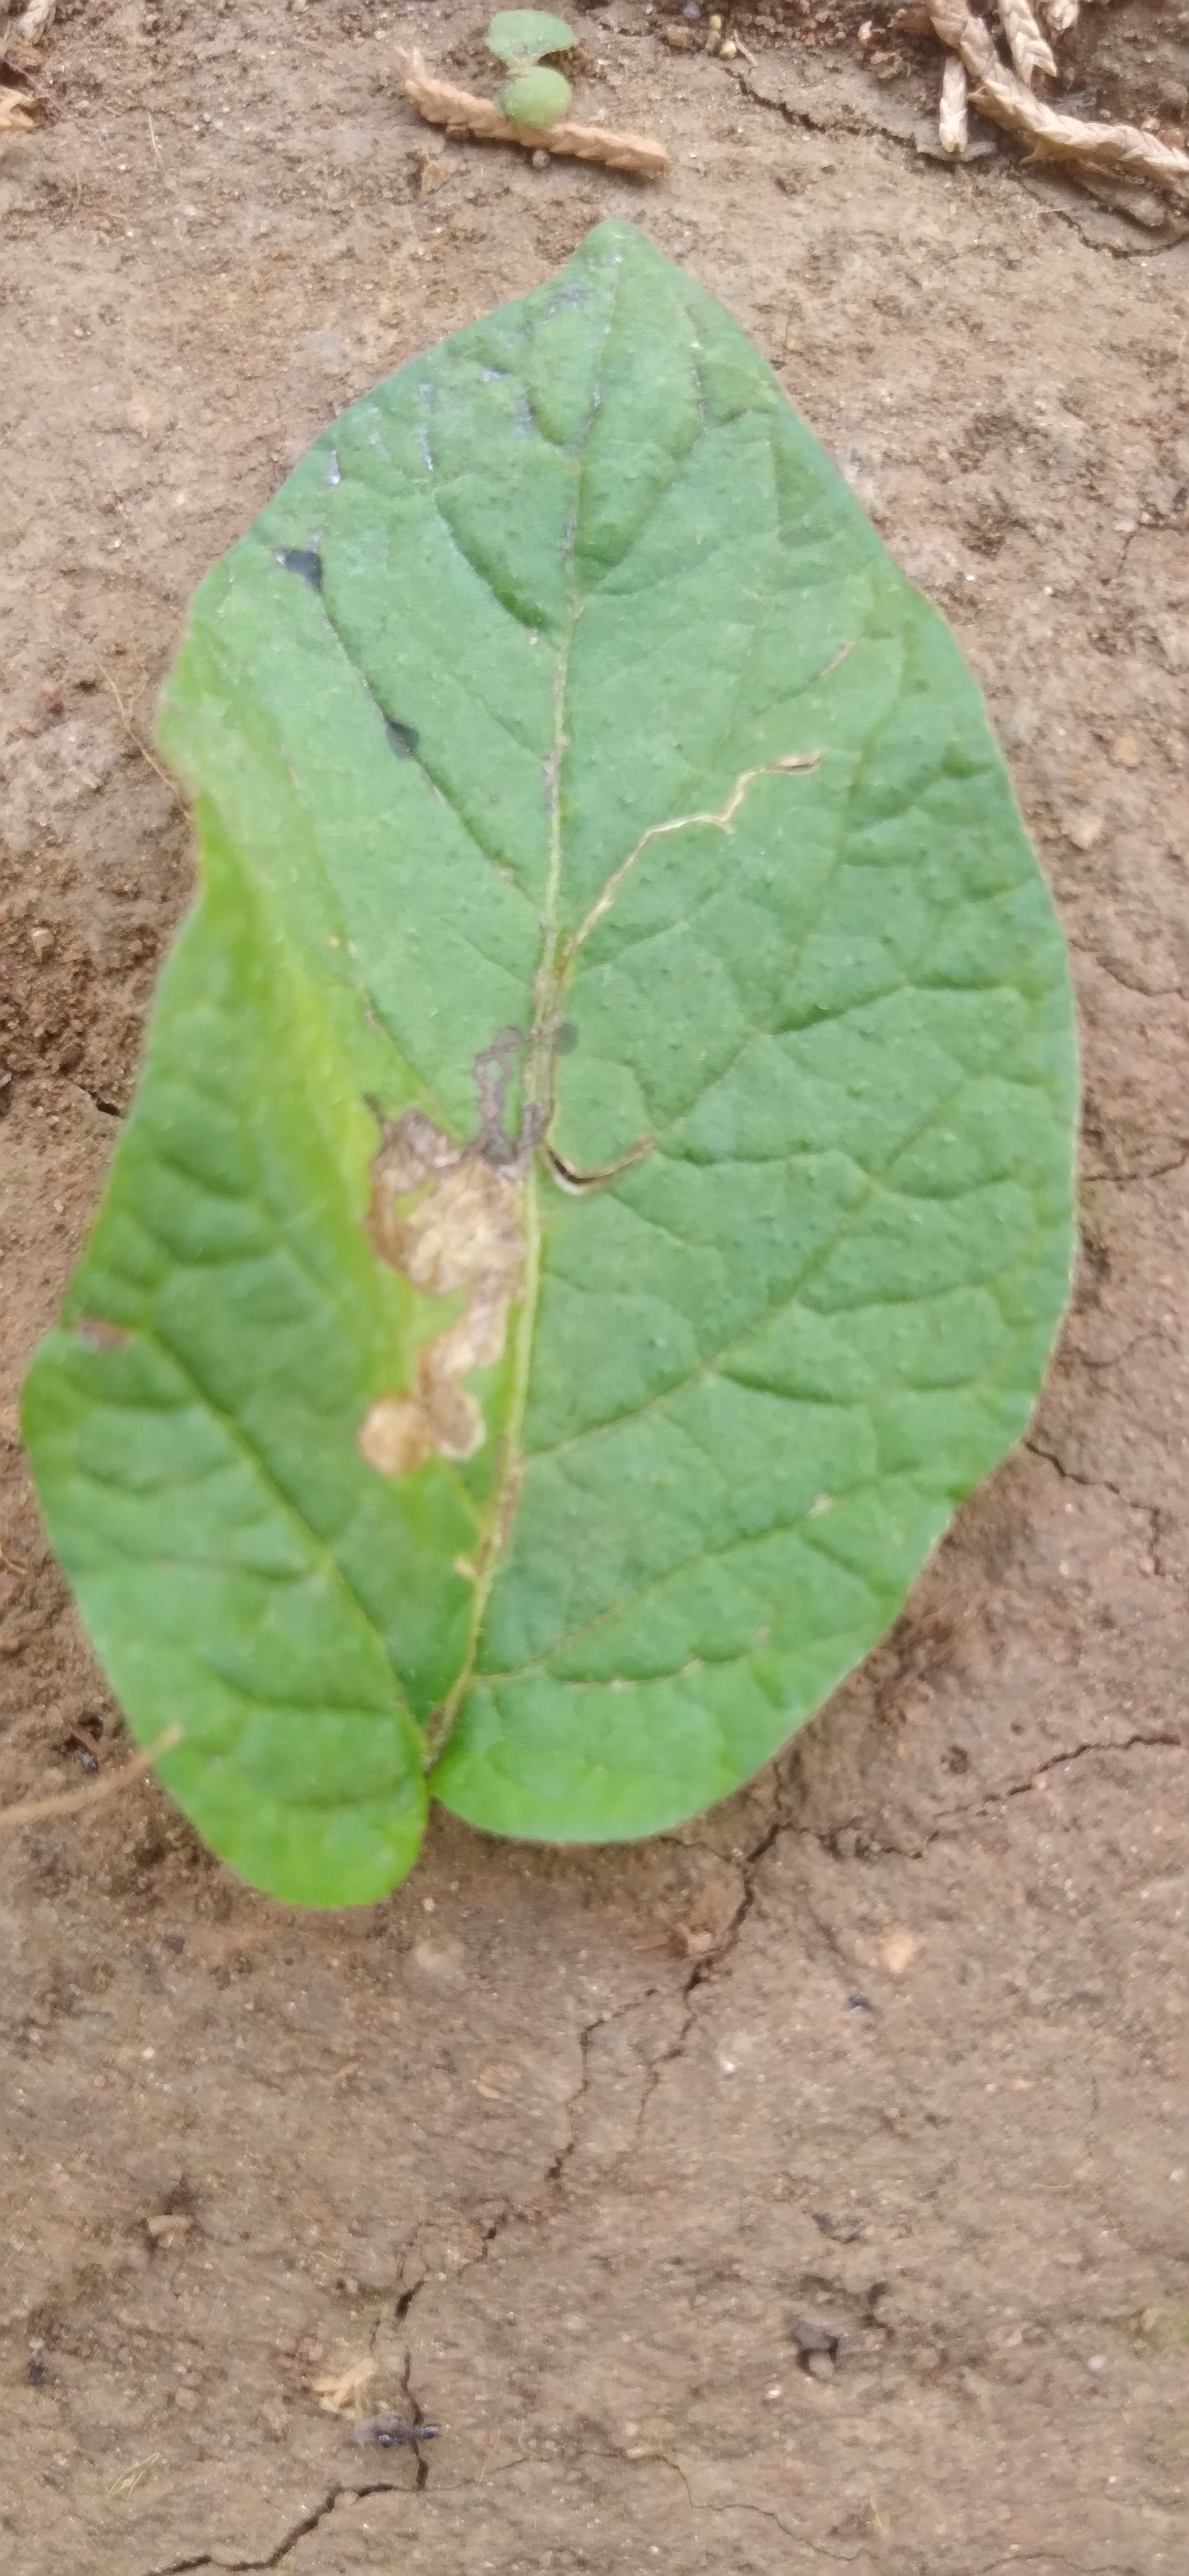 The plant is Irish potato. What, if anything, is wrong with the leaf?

early blight
